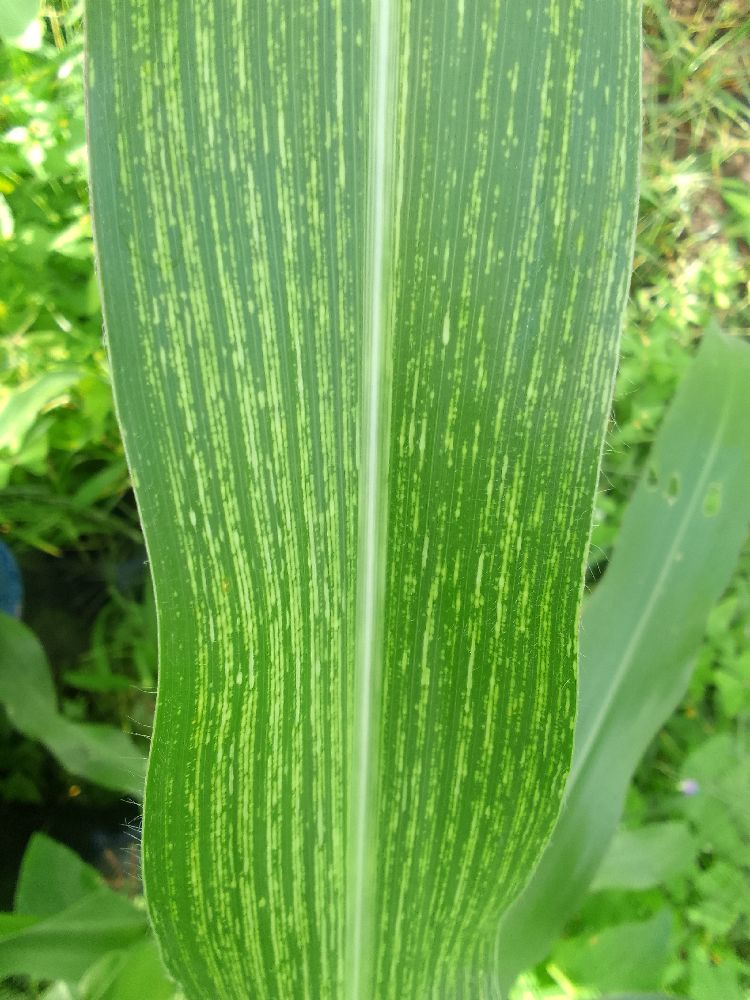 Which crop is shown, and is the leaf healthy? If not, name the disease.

maize, maize streak virus
